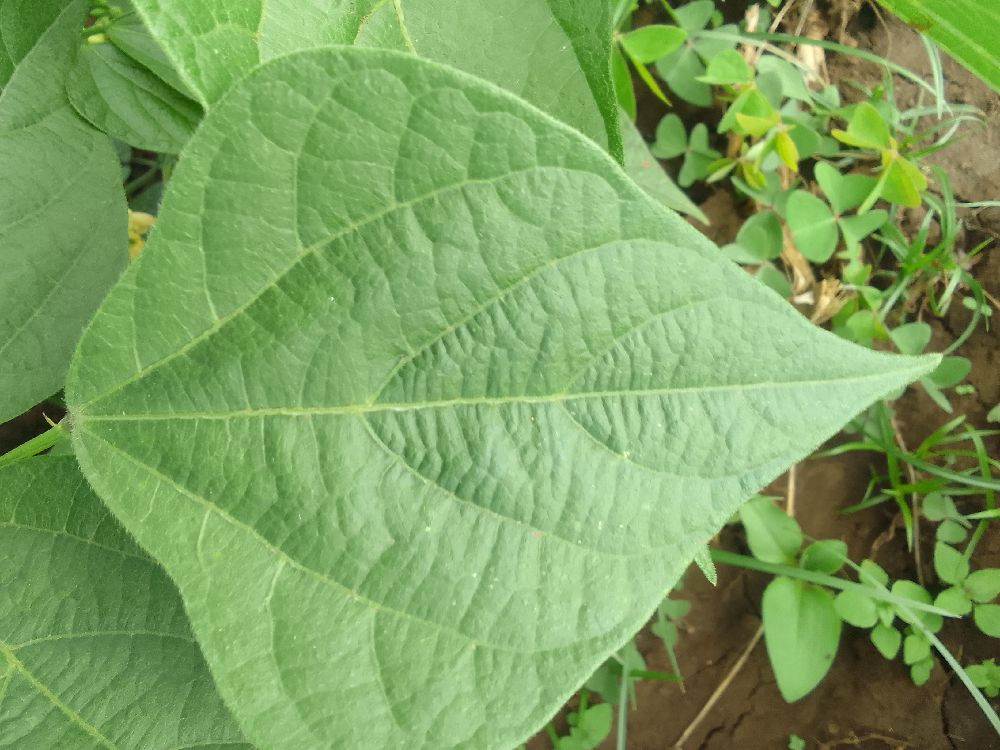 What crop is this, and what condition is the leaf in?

common bean, healthy
